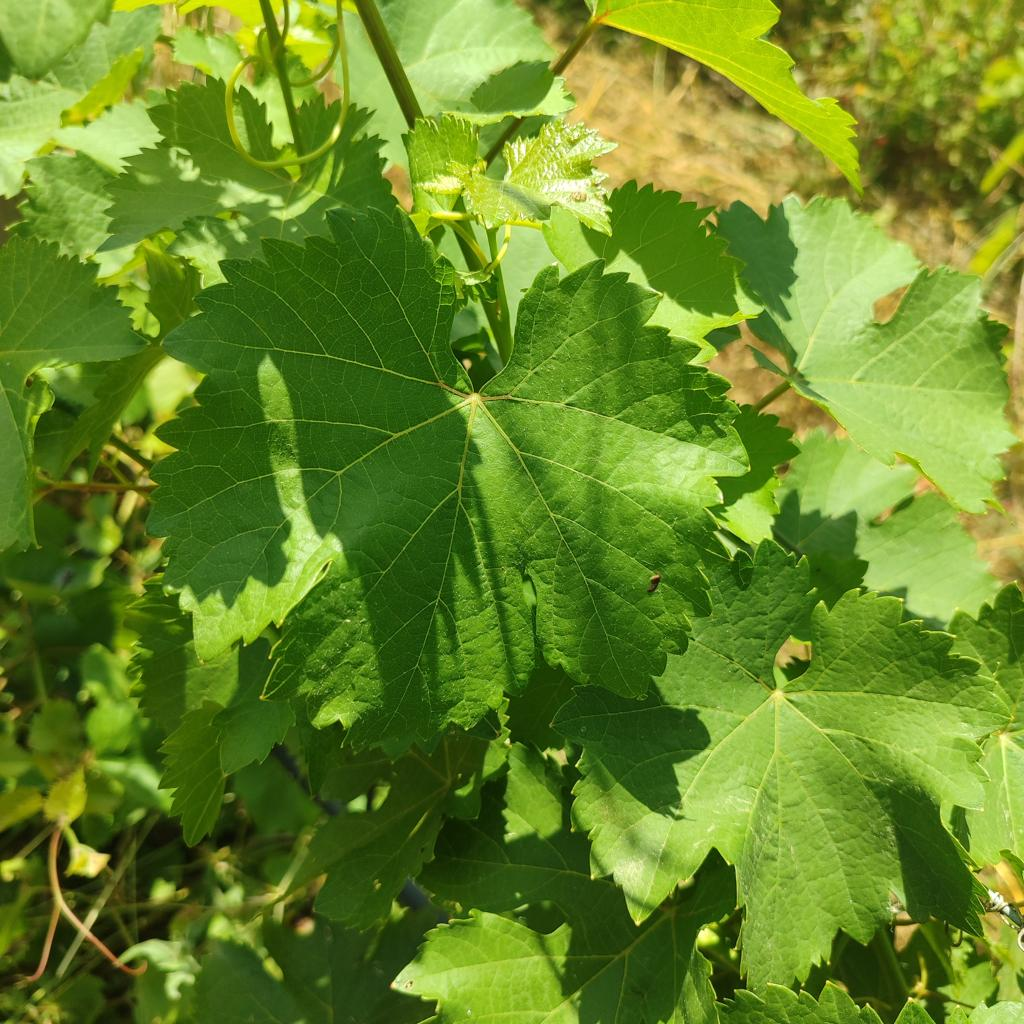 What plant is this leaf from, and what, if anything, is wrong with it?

grapevine, healthy
